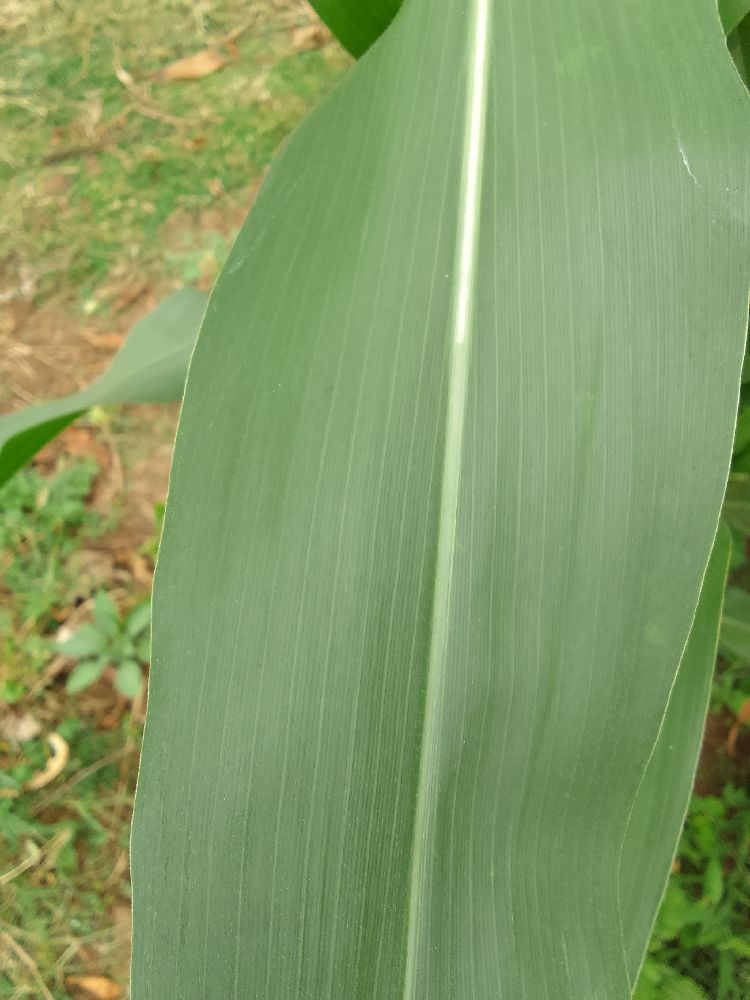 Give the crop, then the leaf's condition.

maize, healthy
